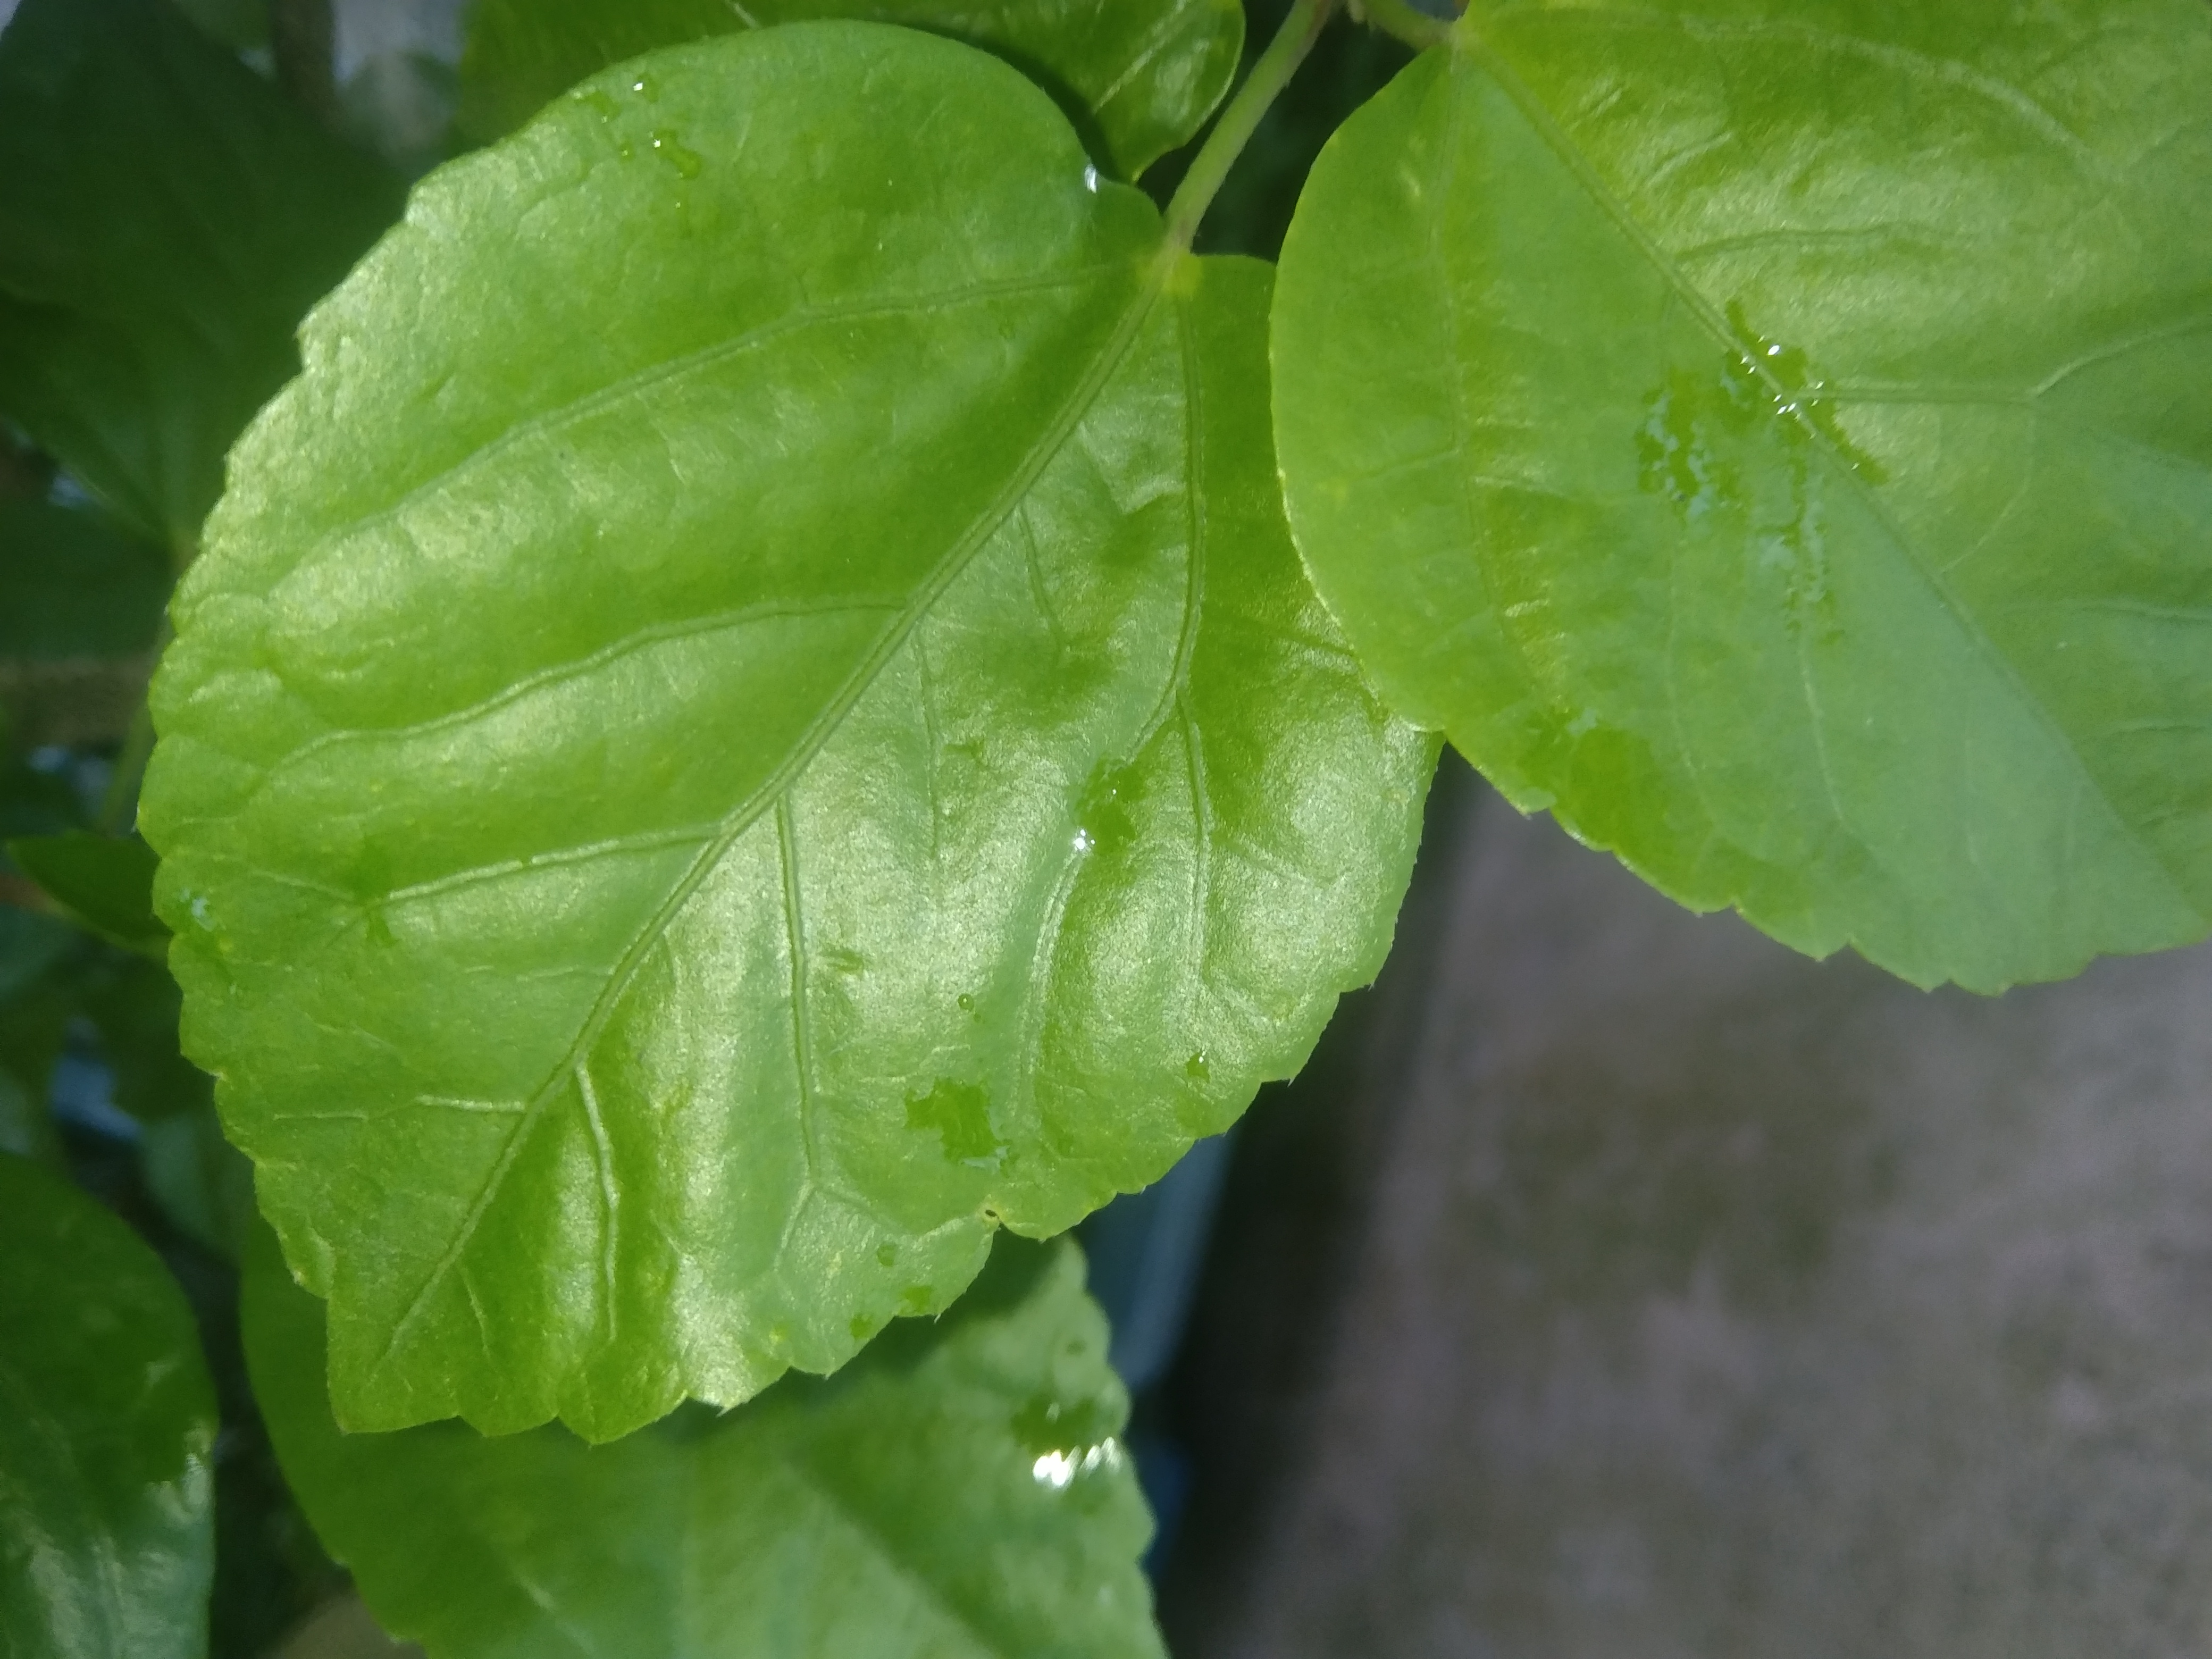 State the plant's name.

hibiscus
